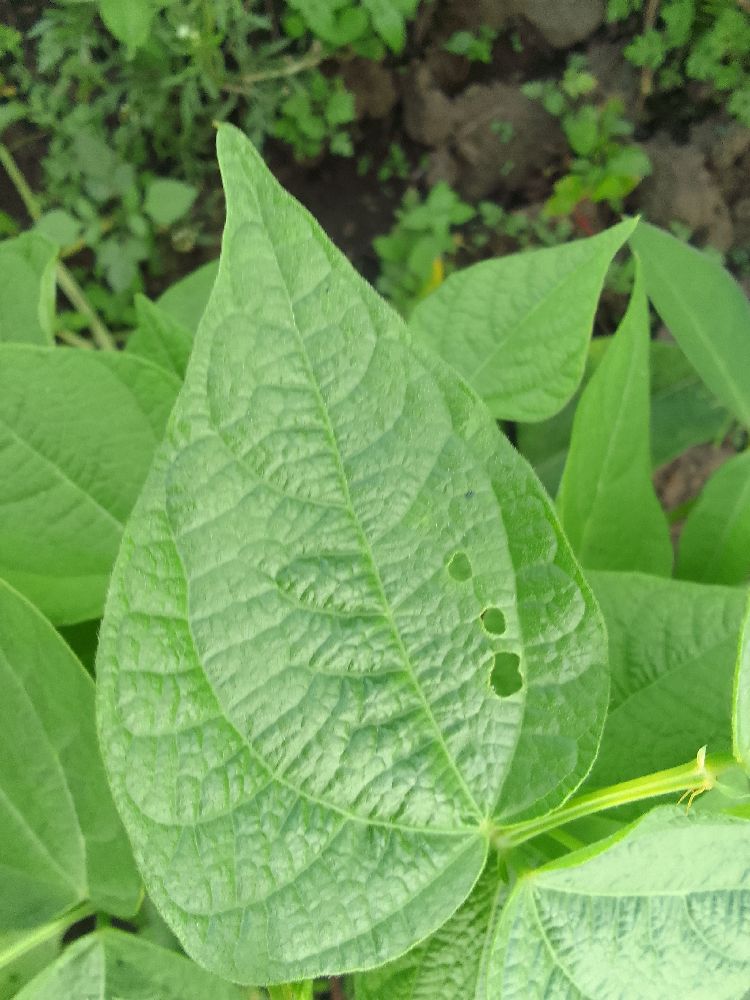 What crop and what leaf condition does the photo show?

common bean, healthy
